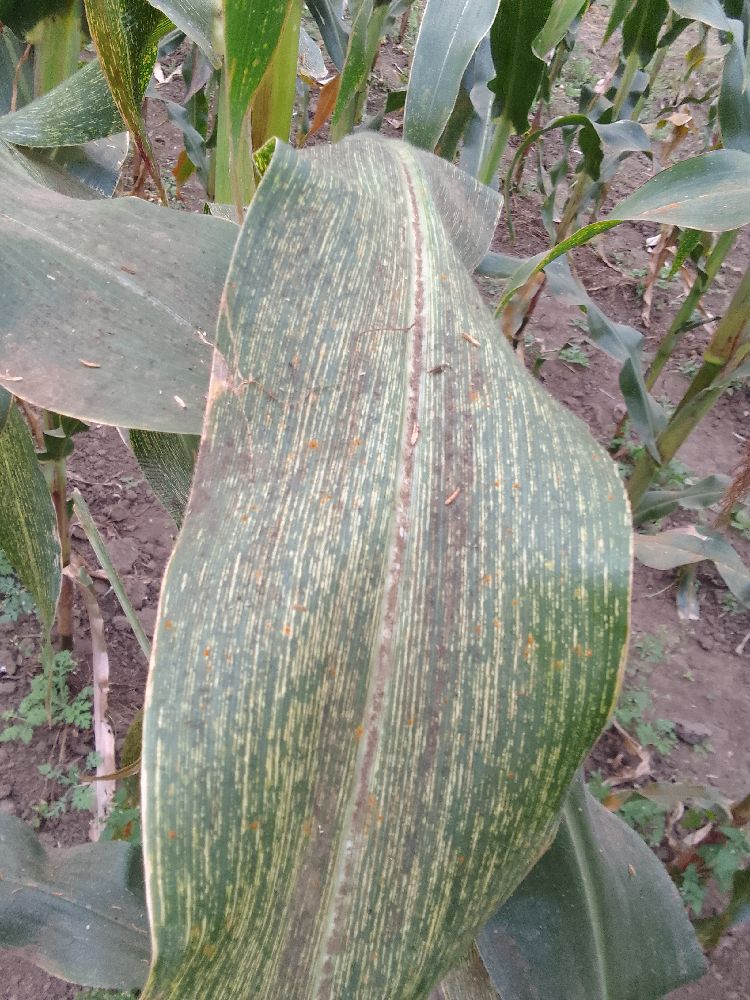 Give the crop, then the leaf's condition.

maize, maize streak virus
